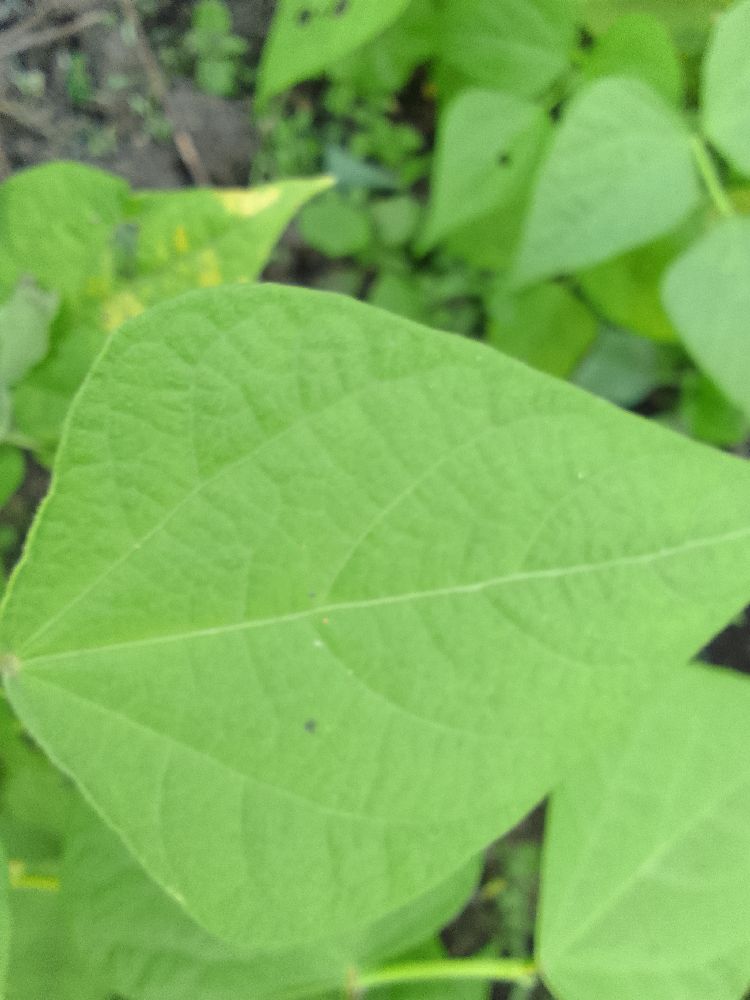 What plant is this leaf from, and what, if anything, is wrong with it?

common bean, healthy
